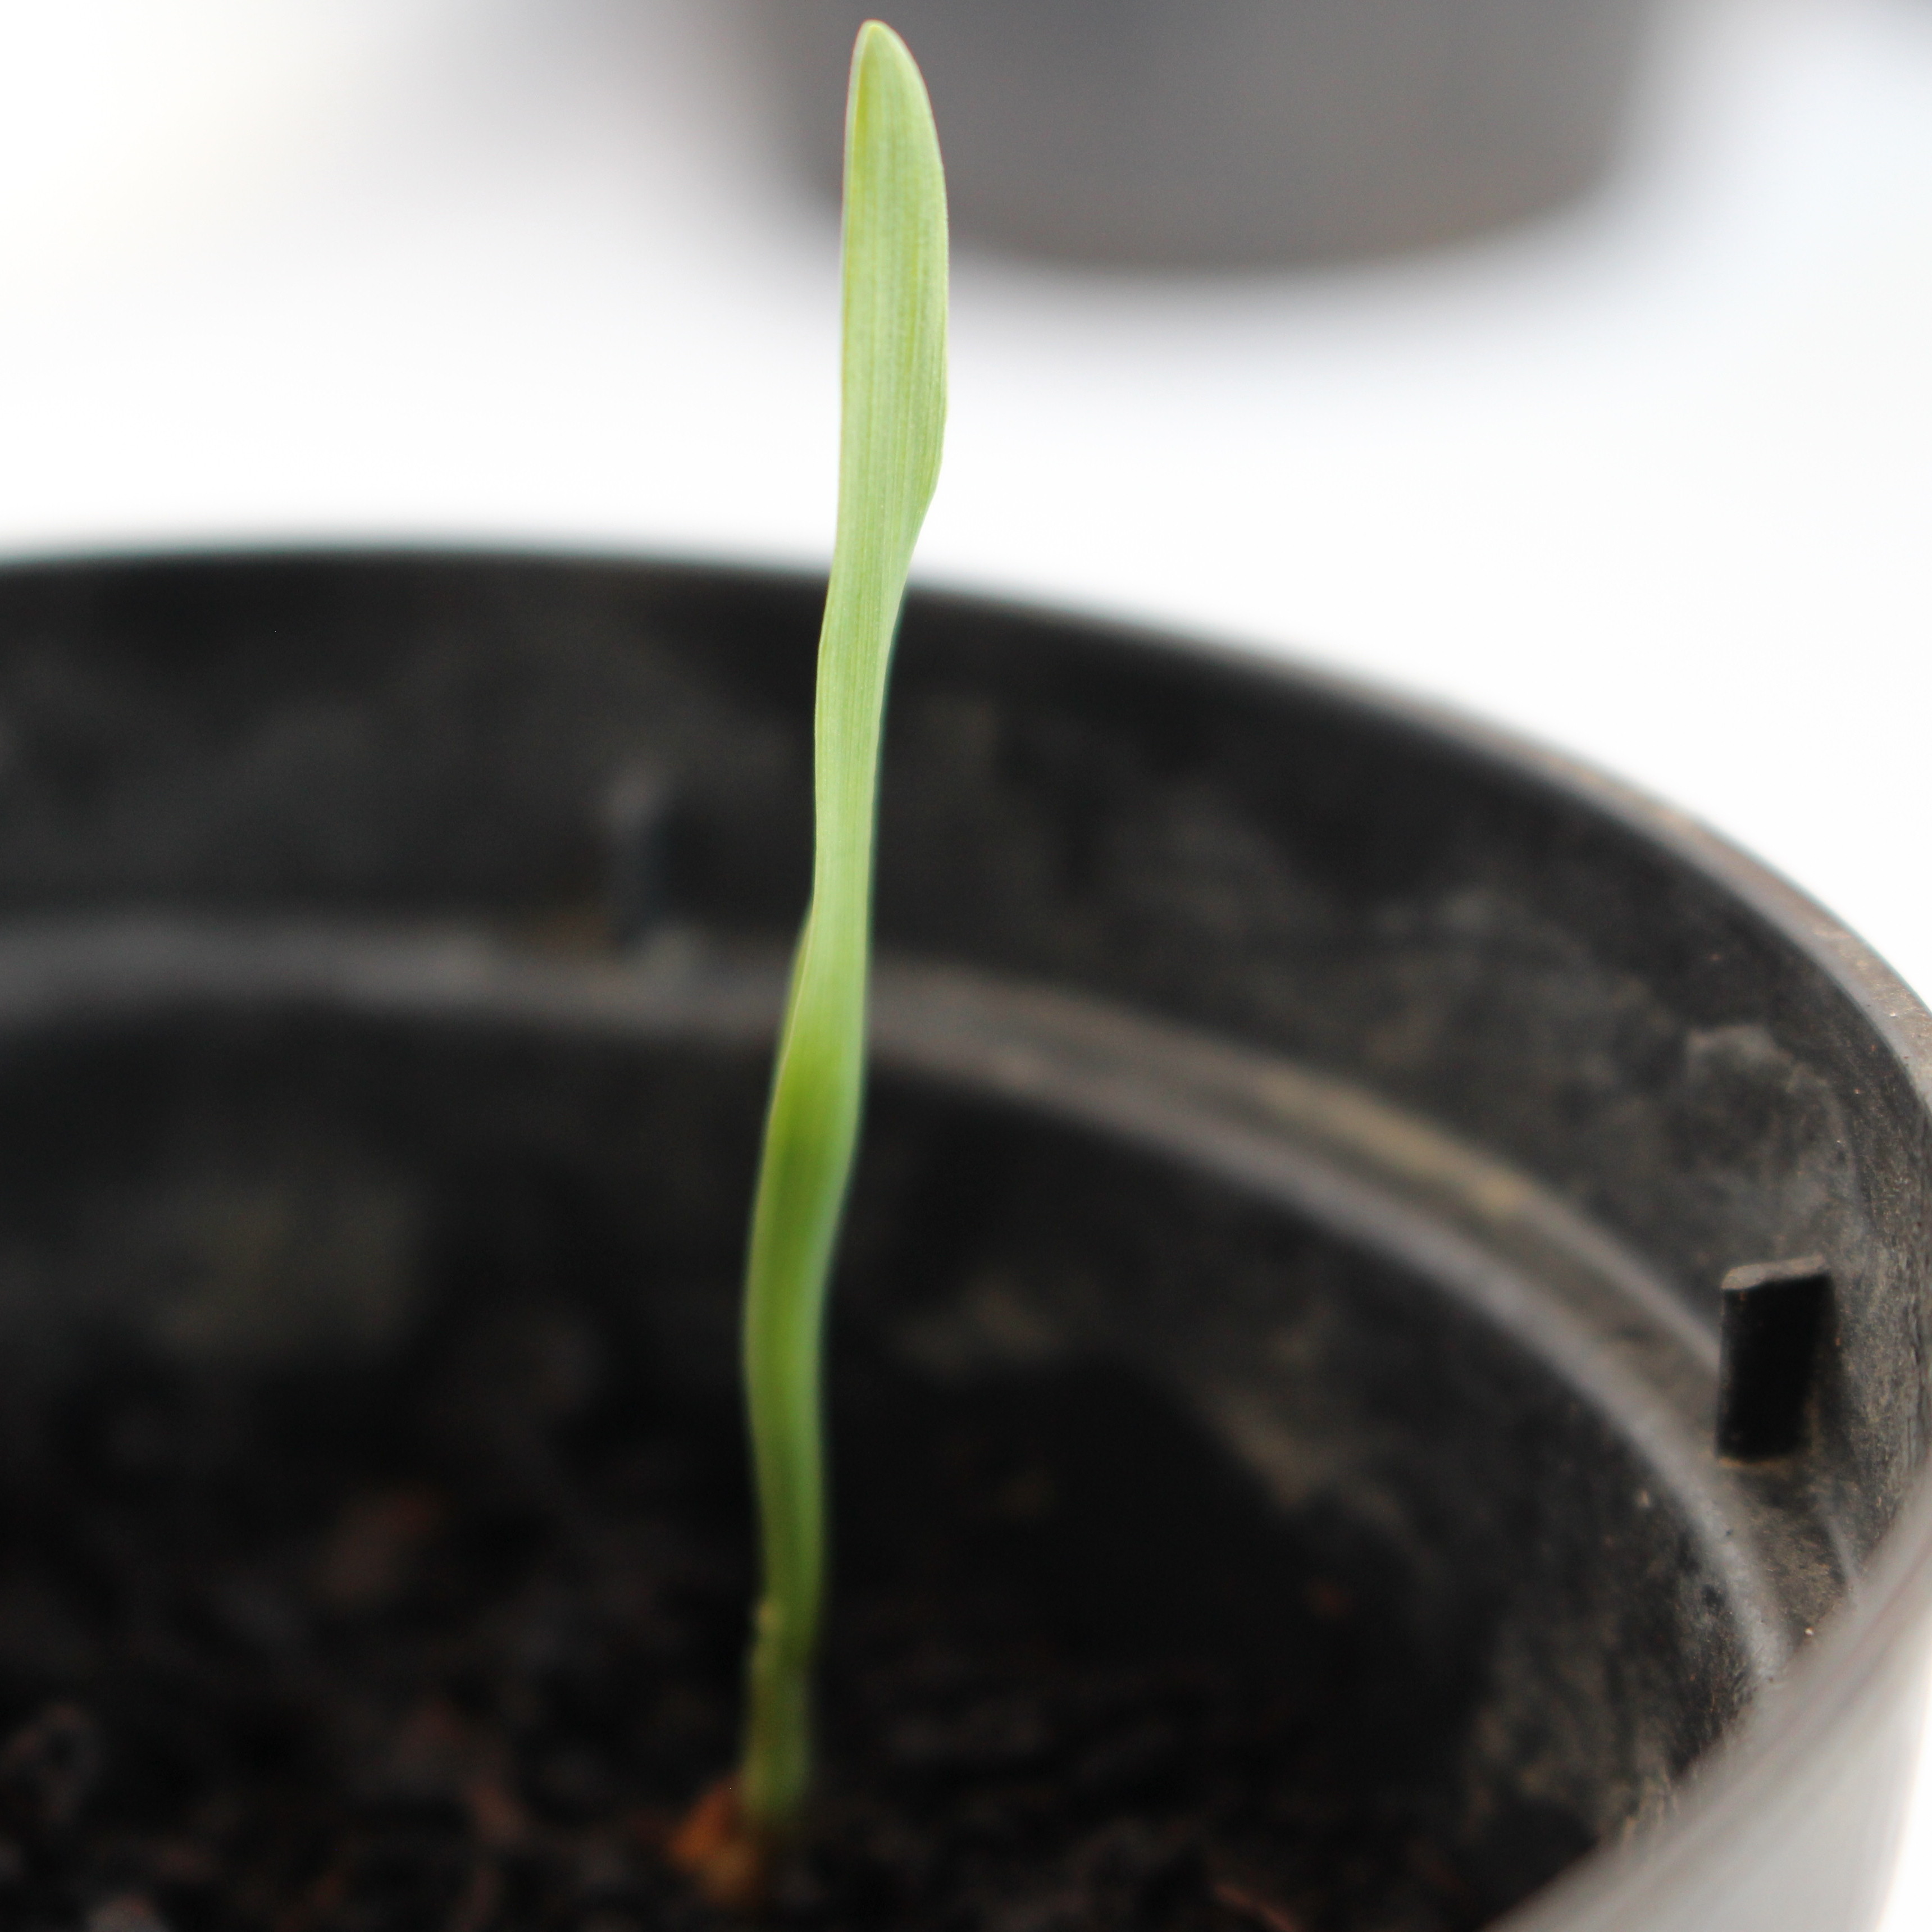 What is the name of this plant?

Avena sterilis
